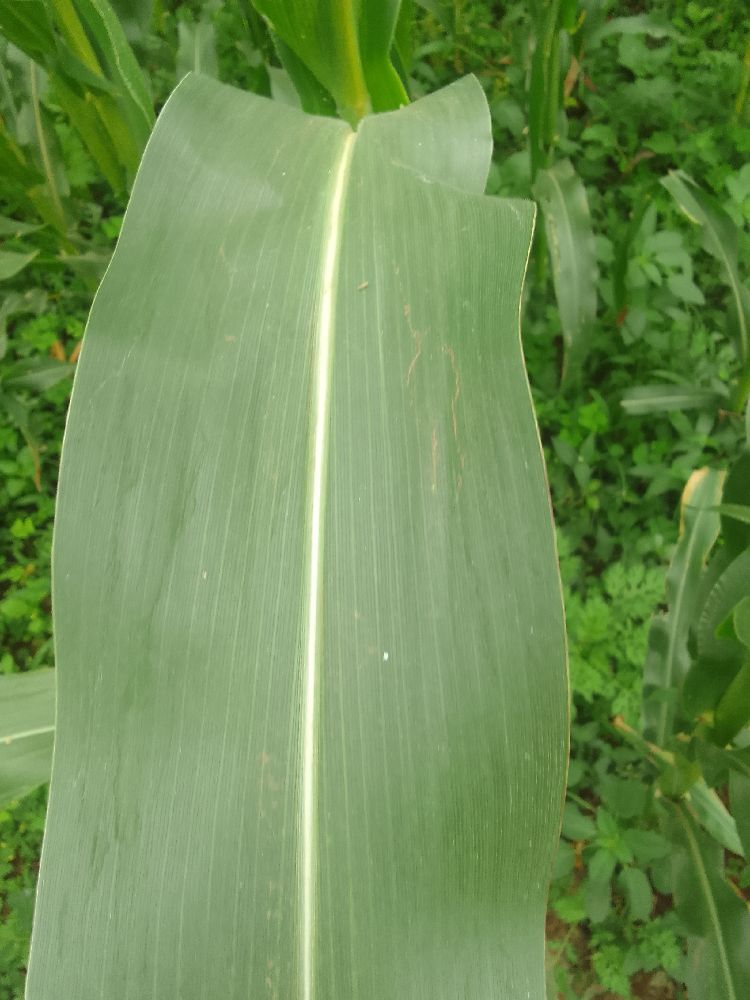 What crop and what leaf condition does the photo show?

maize, healthy
